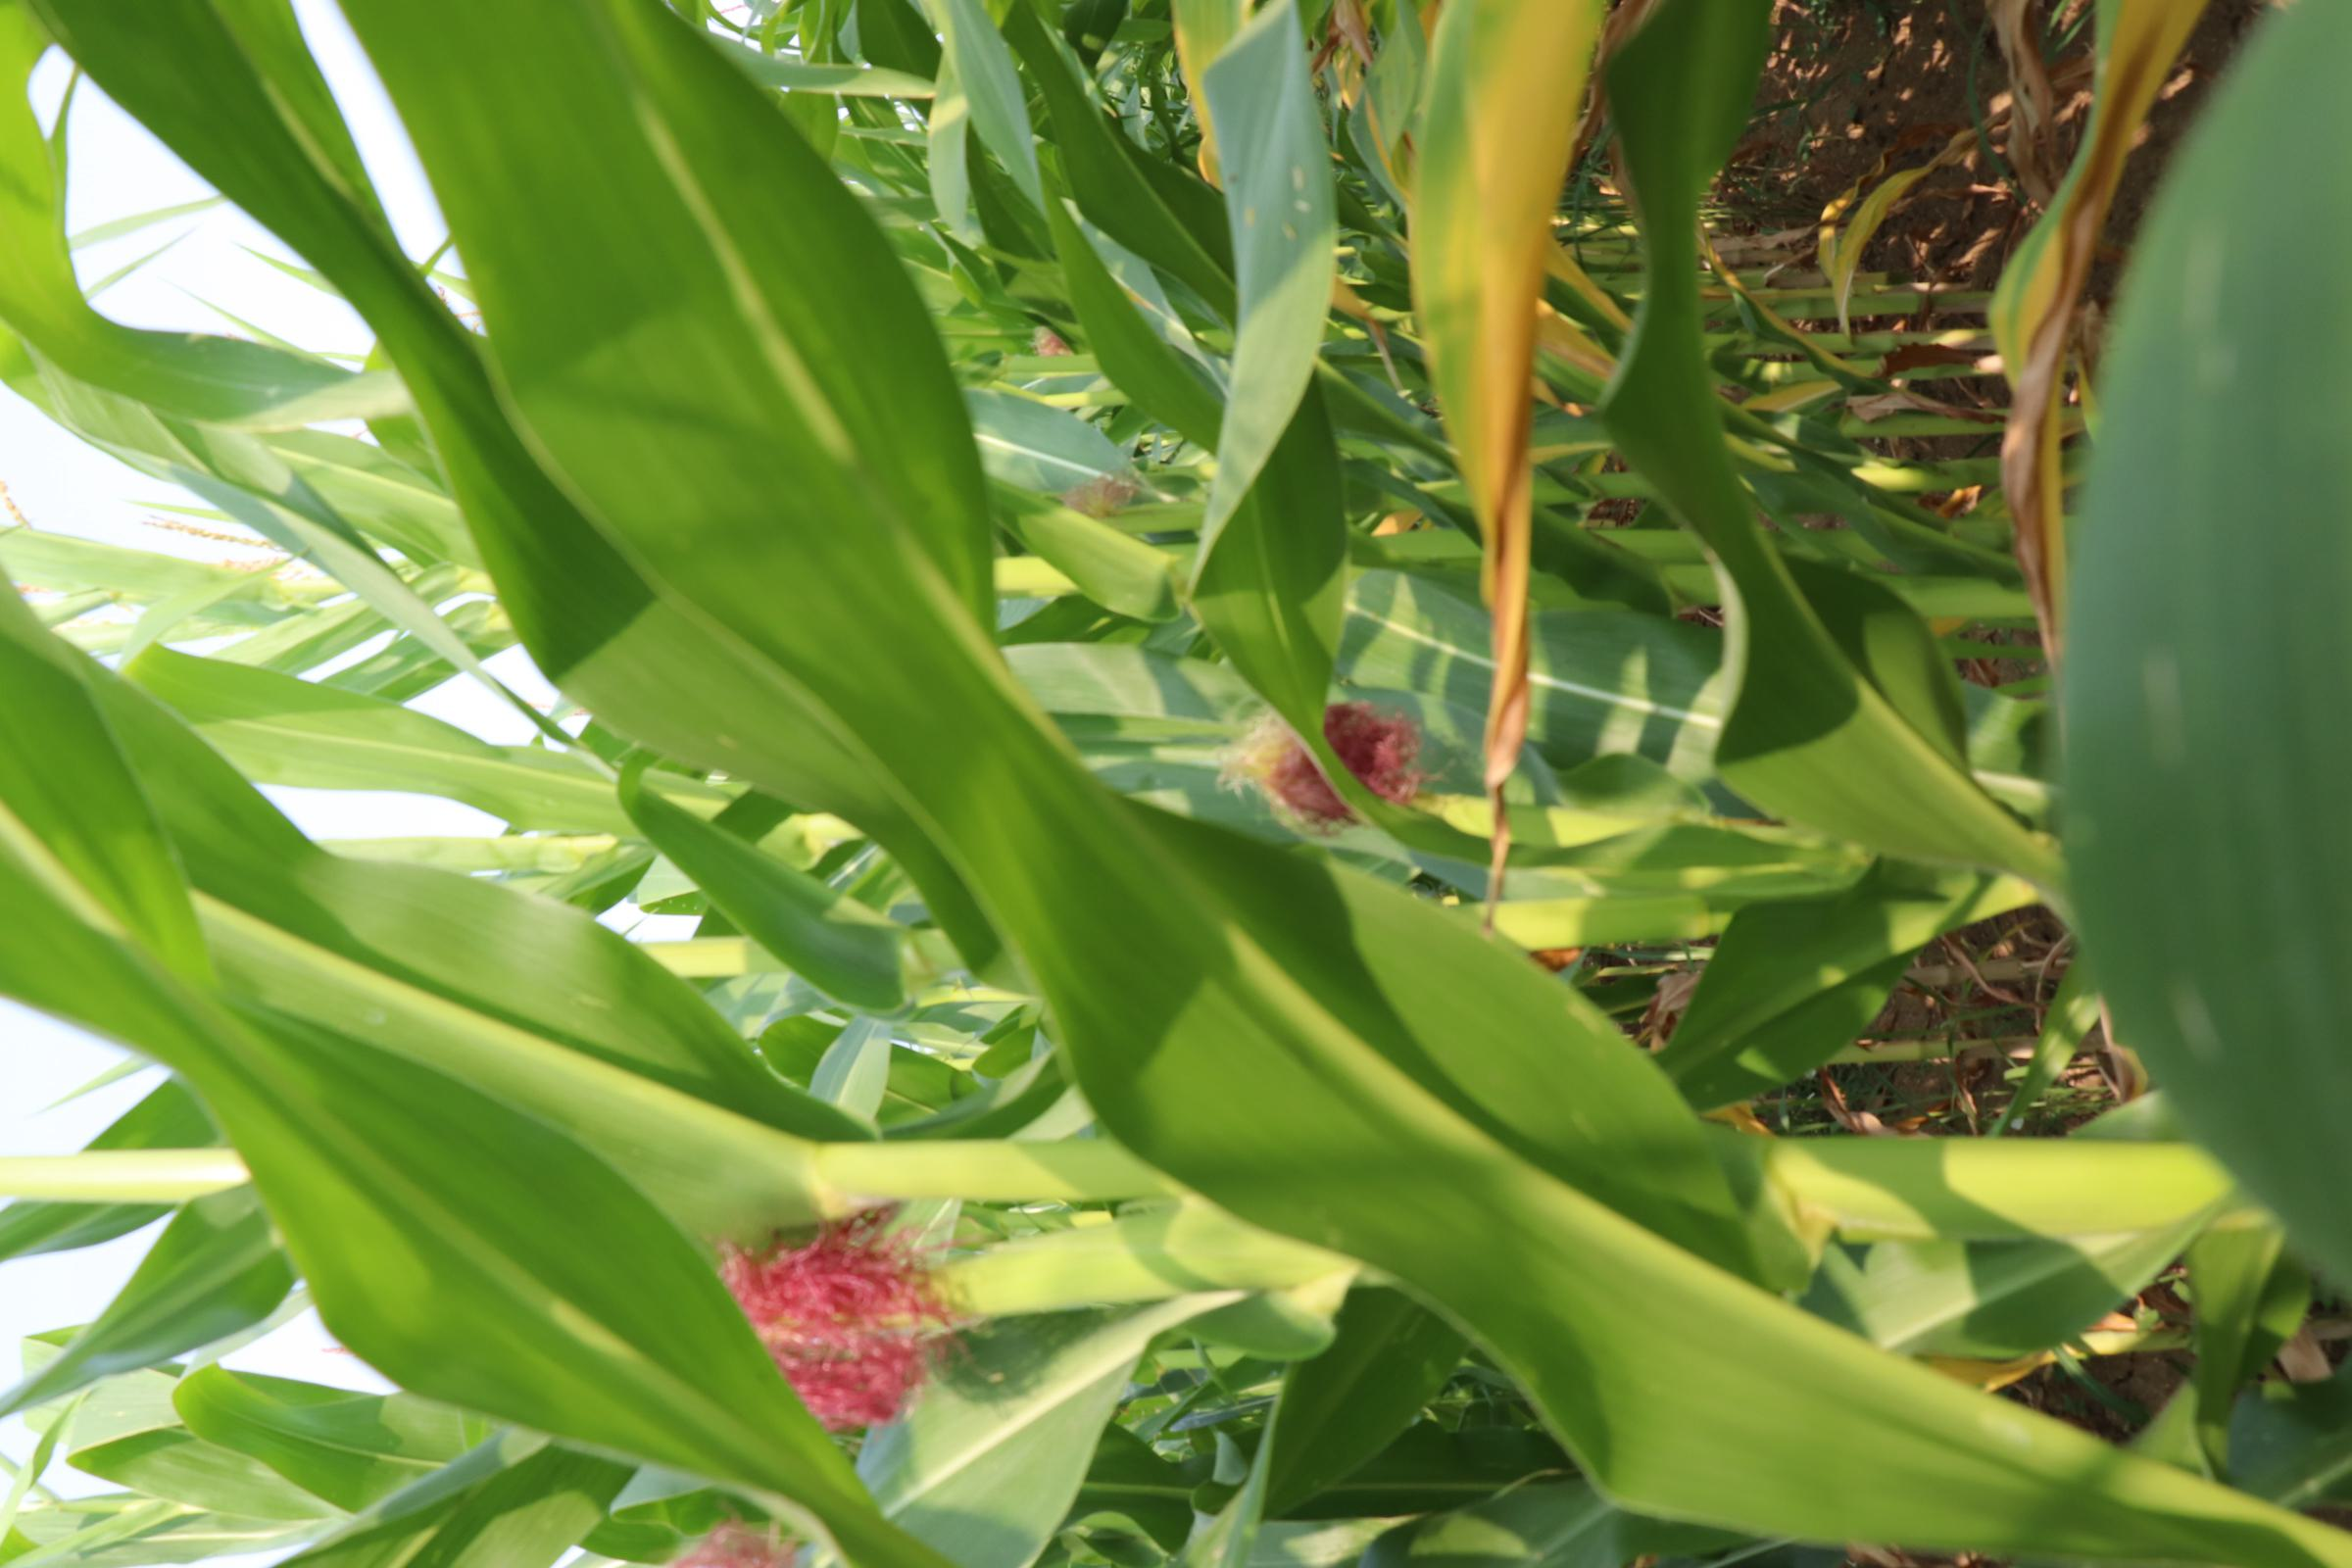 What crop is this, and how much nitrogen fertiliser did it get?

maize, no added nitrogen
